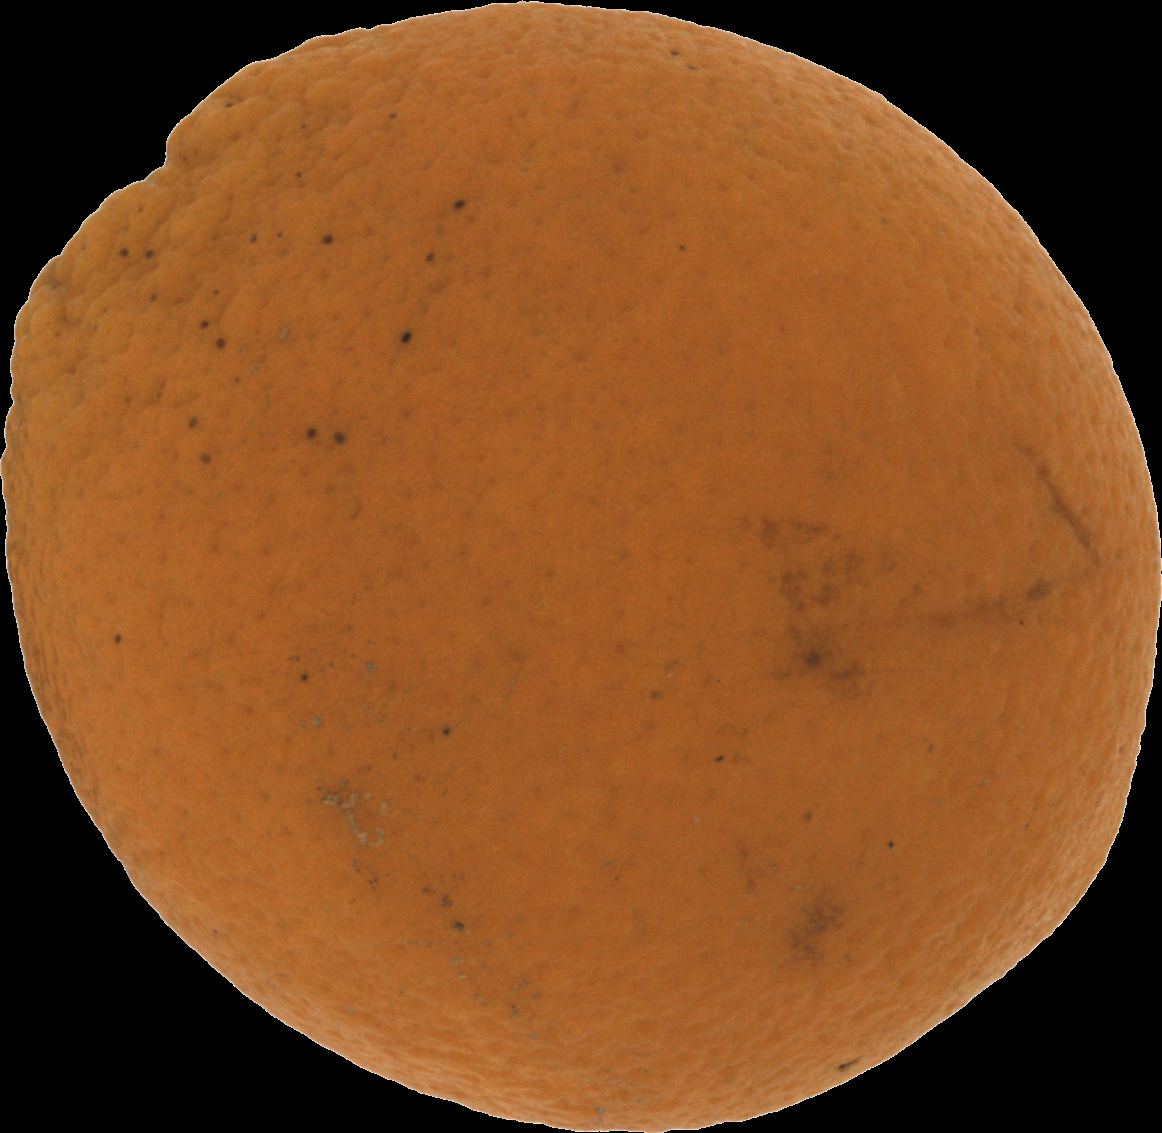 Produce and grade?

orange, bad
